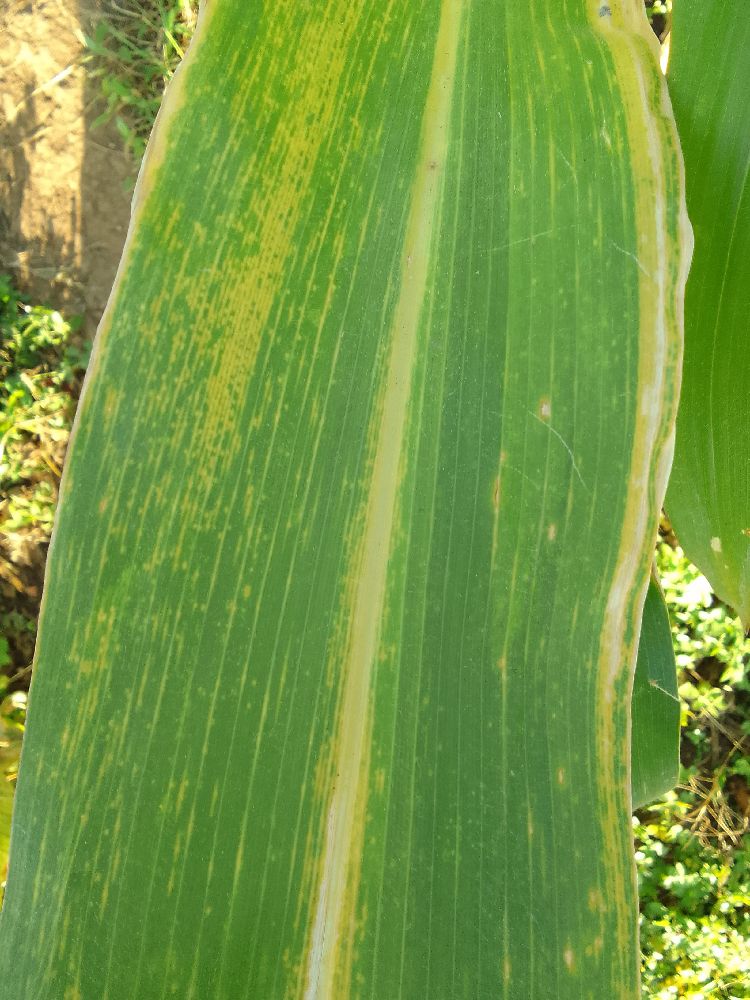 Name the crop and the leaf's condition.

maize, maize lethal necrosis
